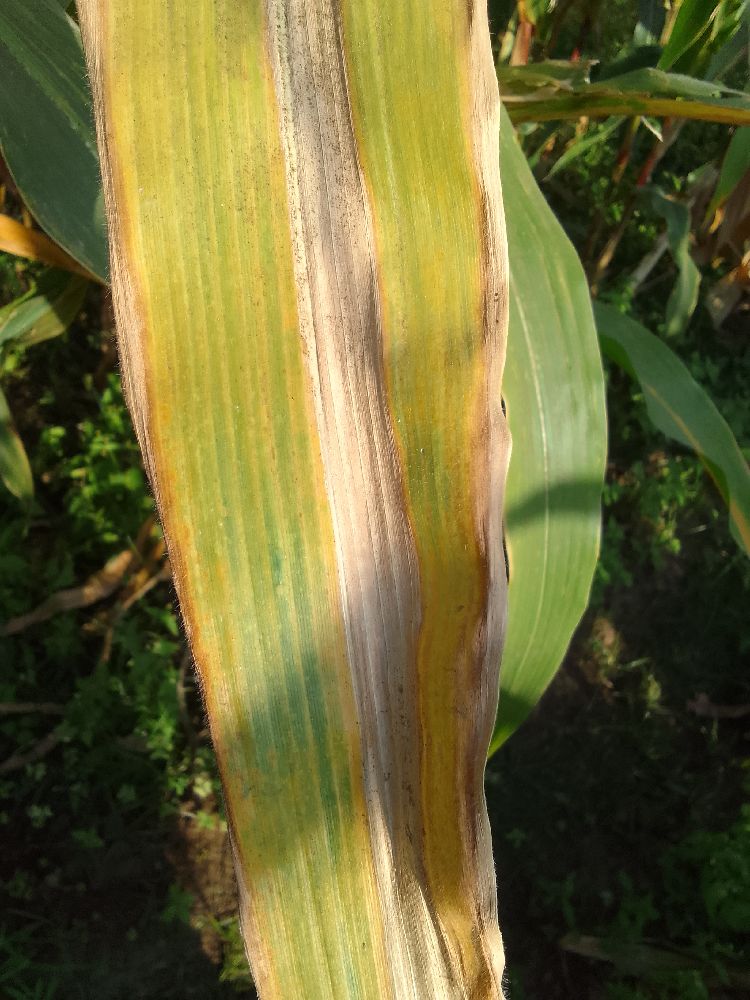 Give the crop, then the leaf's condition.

maize, maize lethal necrosis
